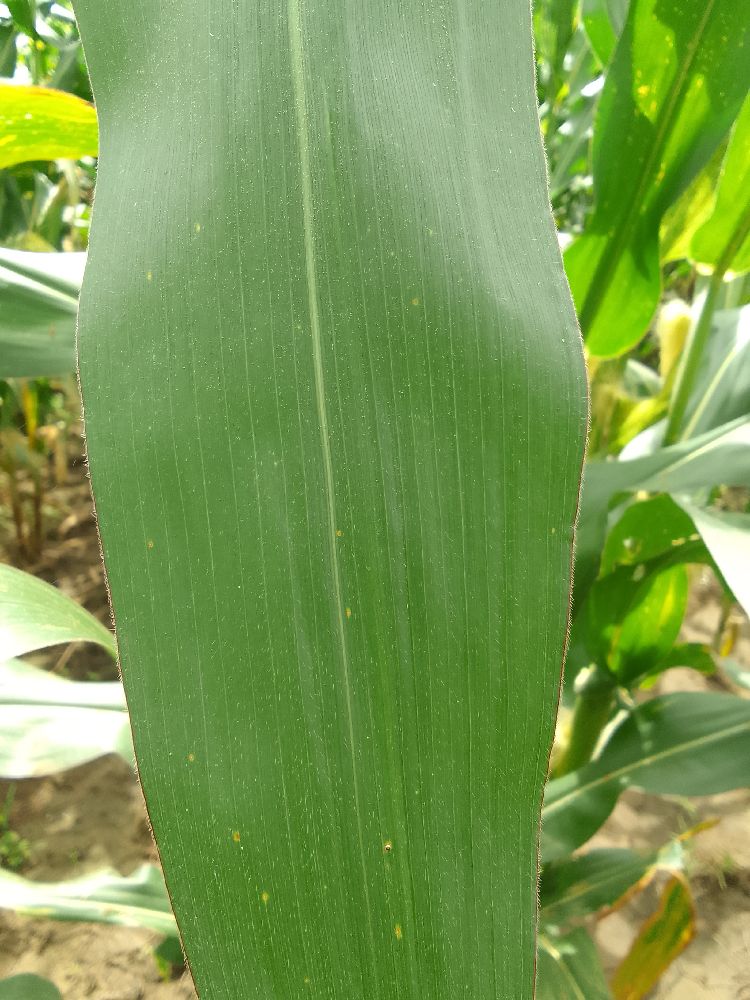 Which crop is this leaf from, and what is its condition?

maize, healthy
